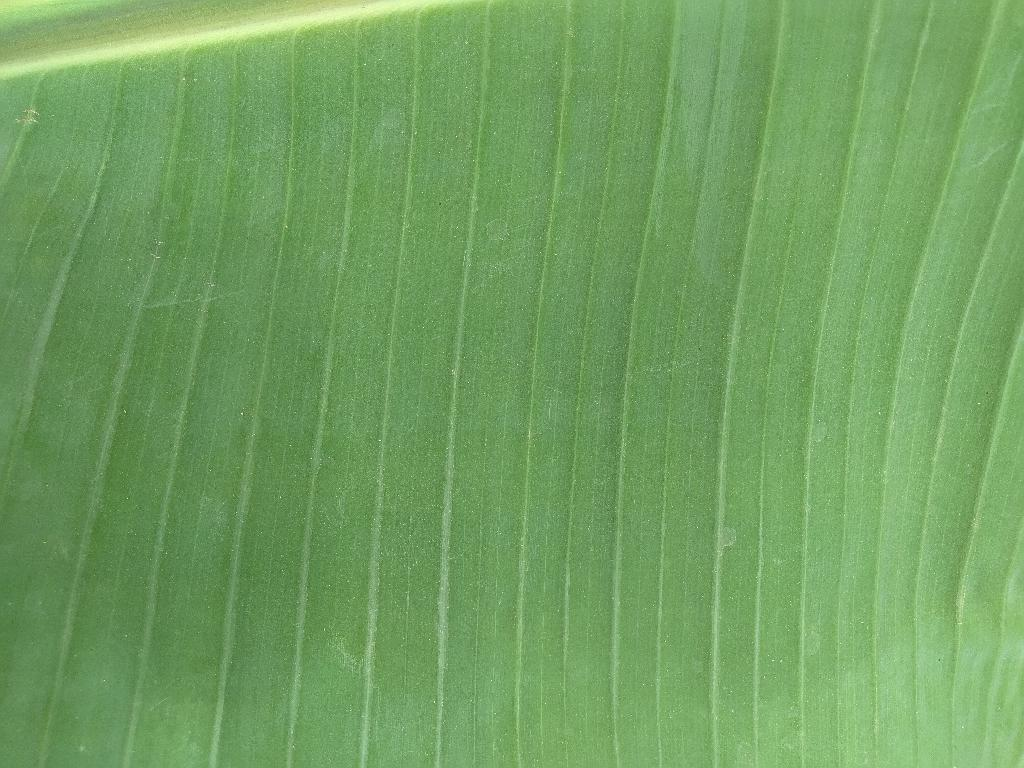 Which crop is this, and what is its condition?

banana, healthy
